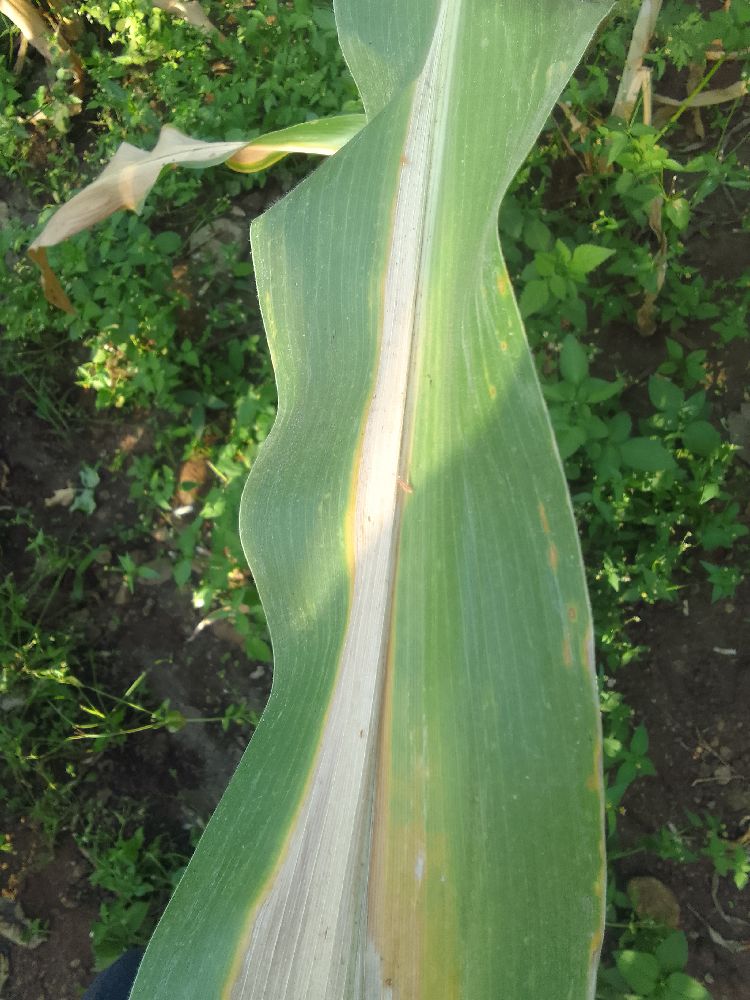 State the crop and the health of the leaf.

maize, maize lethal necrosis
